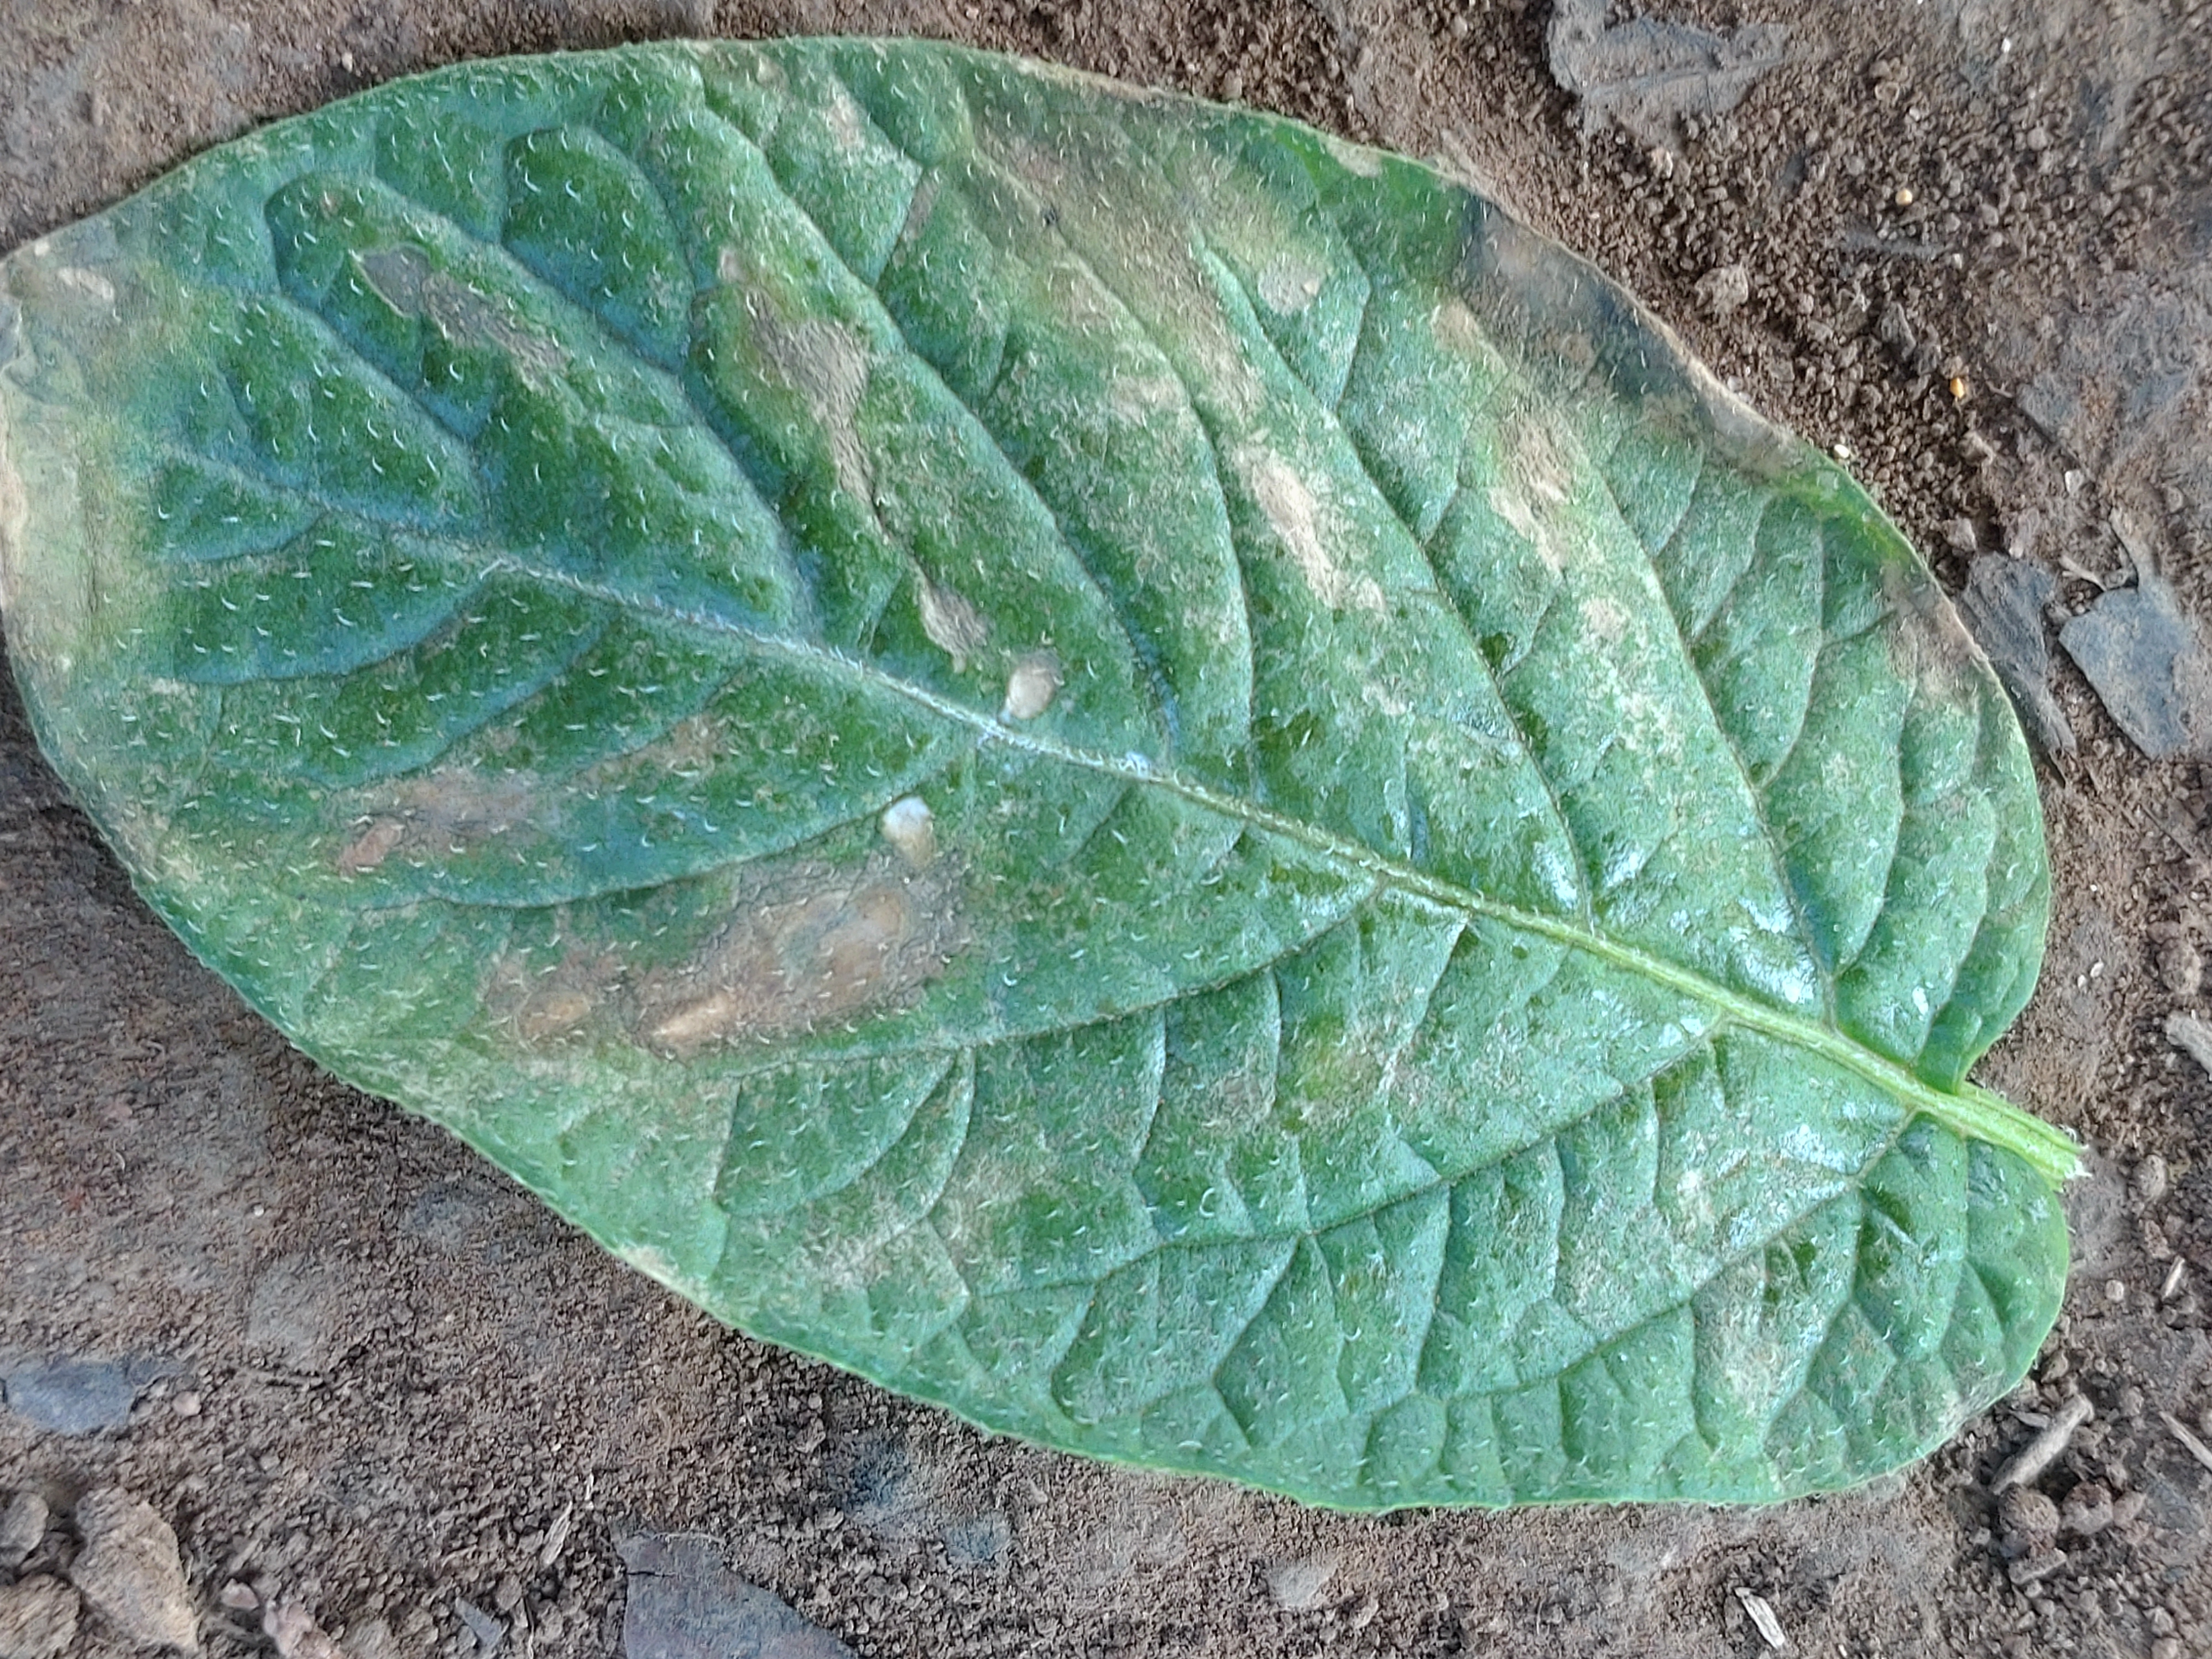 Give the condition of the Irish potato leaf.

early blight
